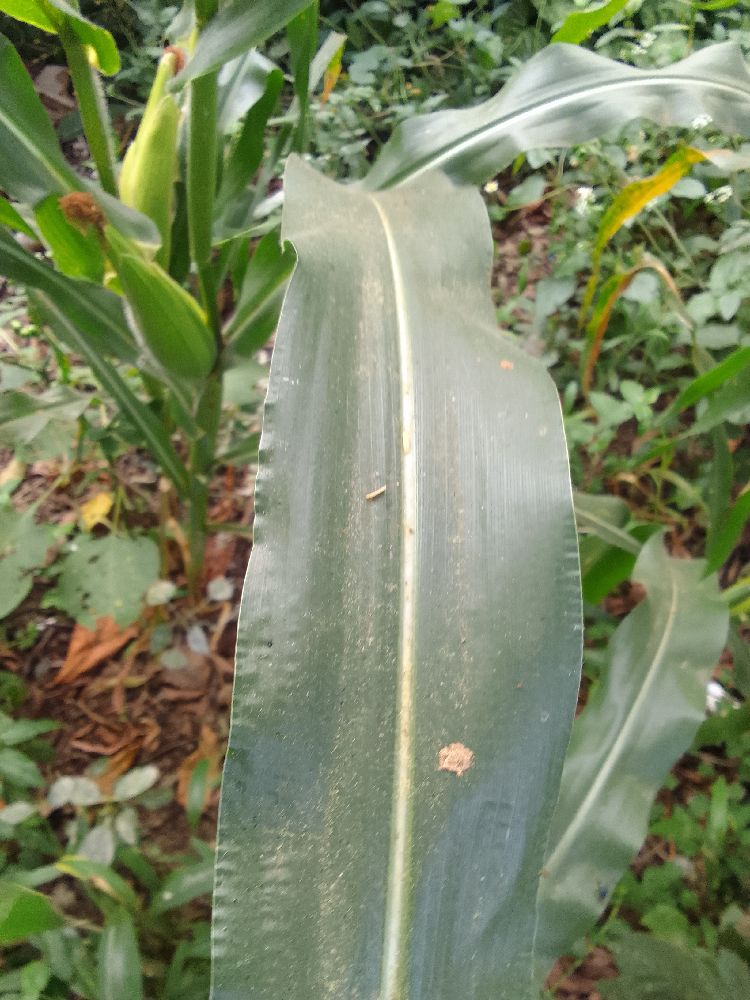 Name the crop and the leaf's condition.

maize, healthy
